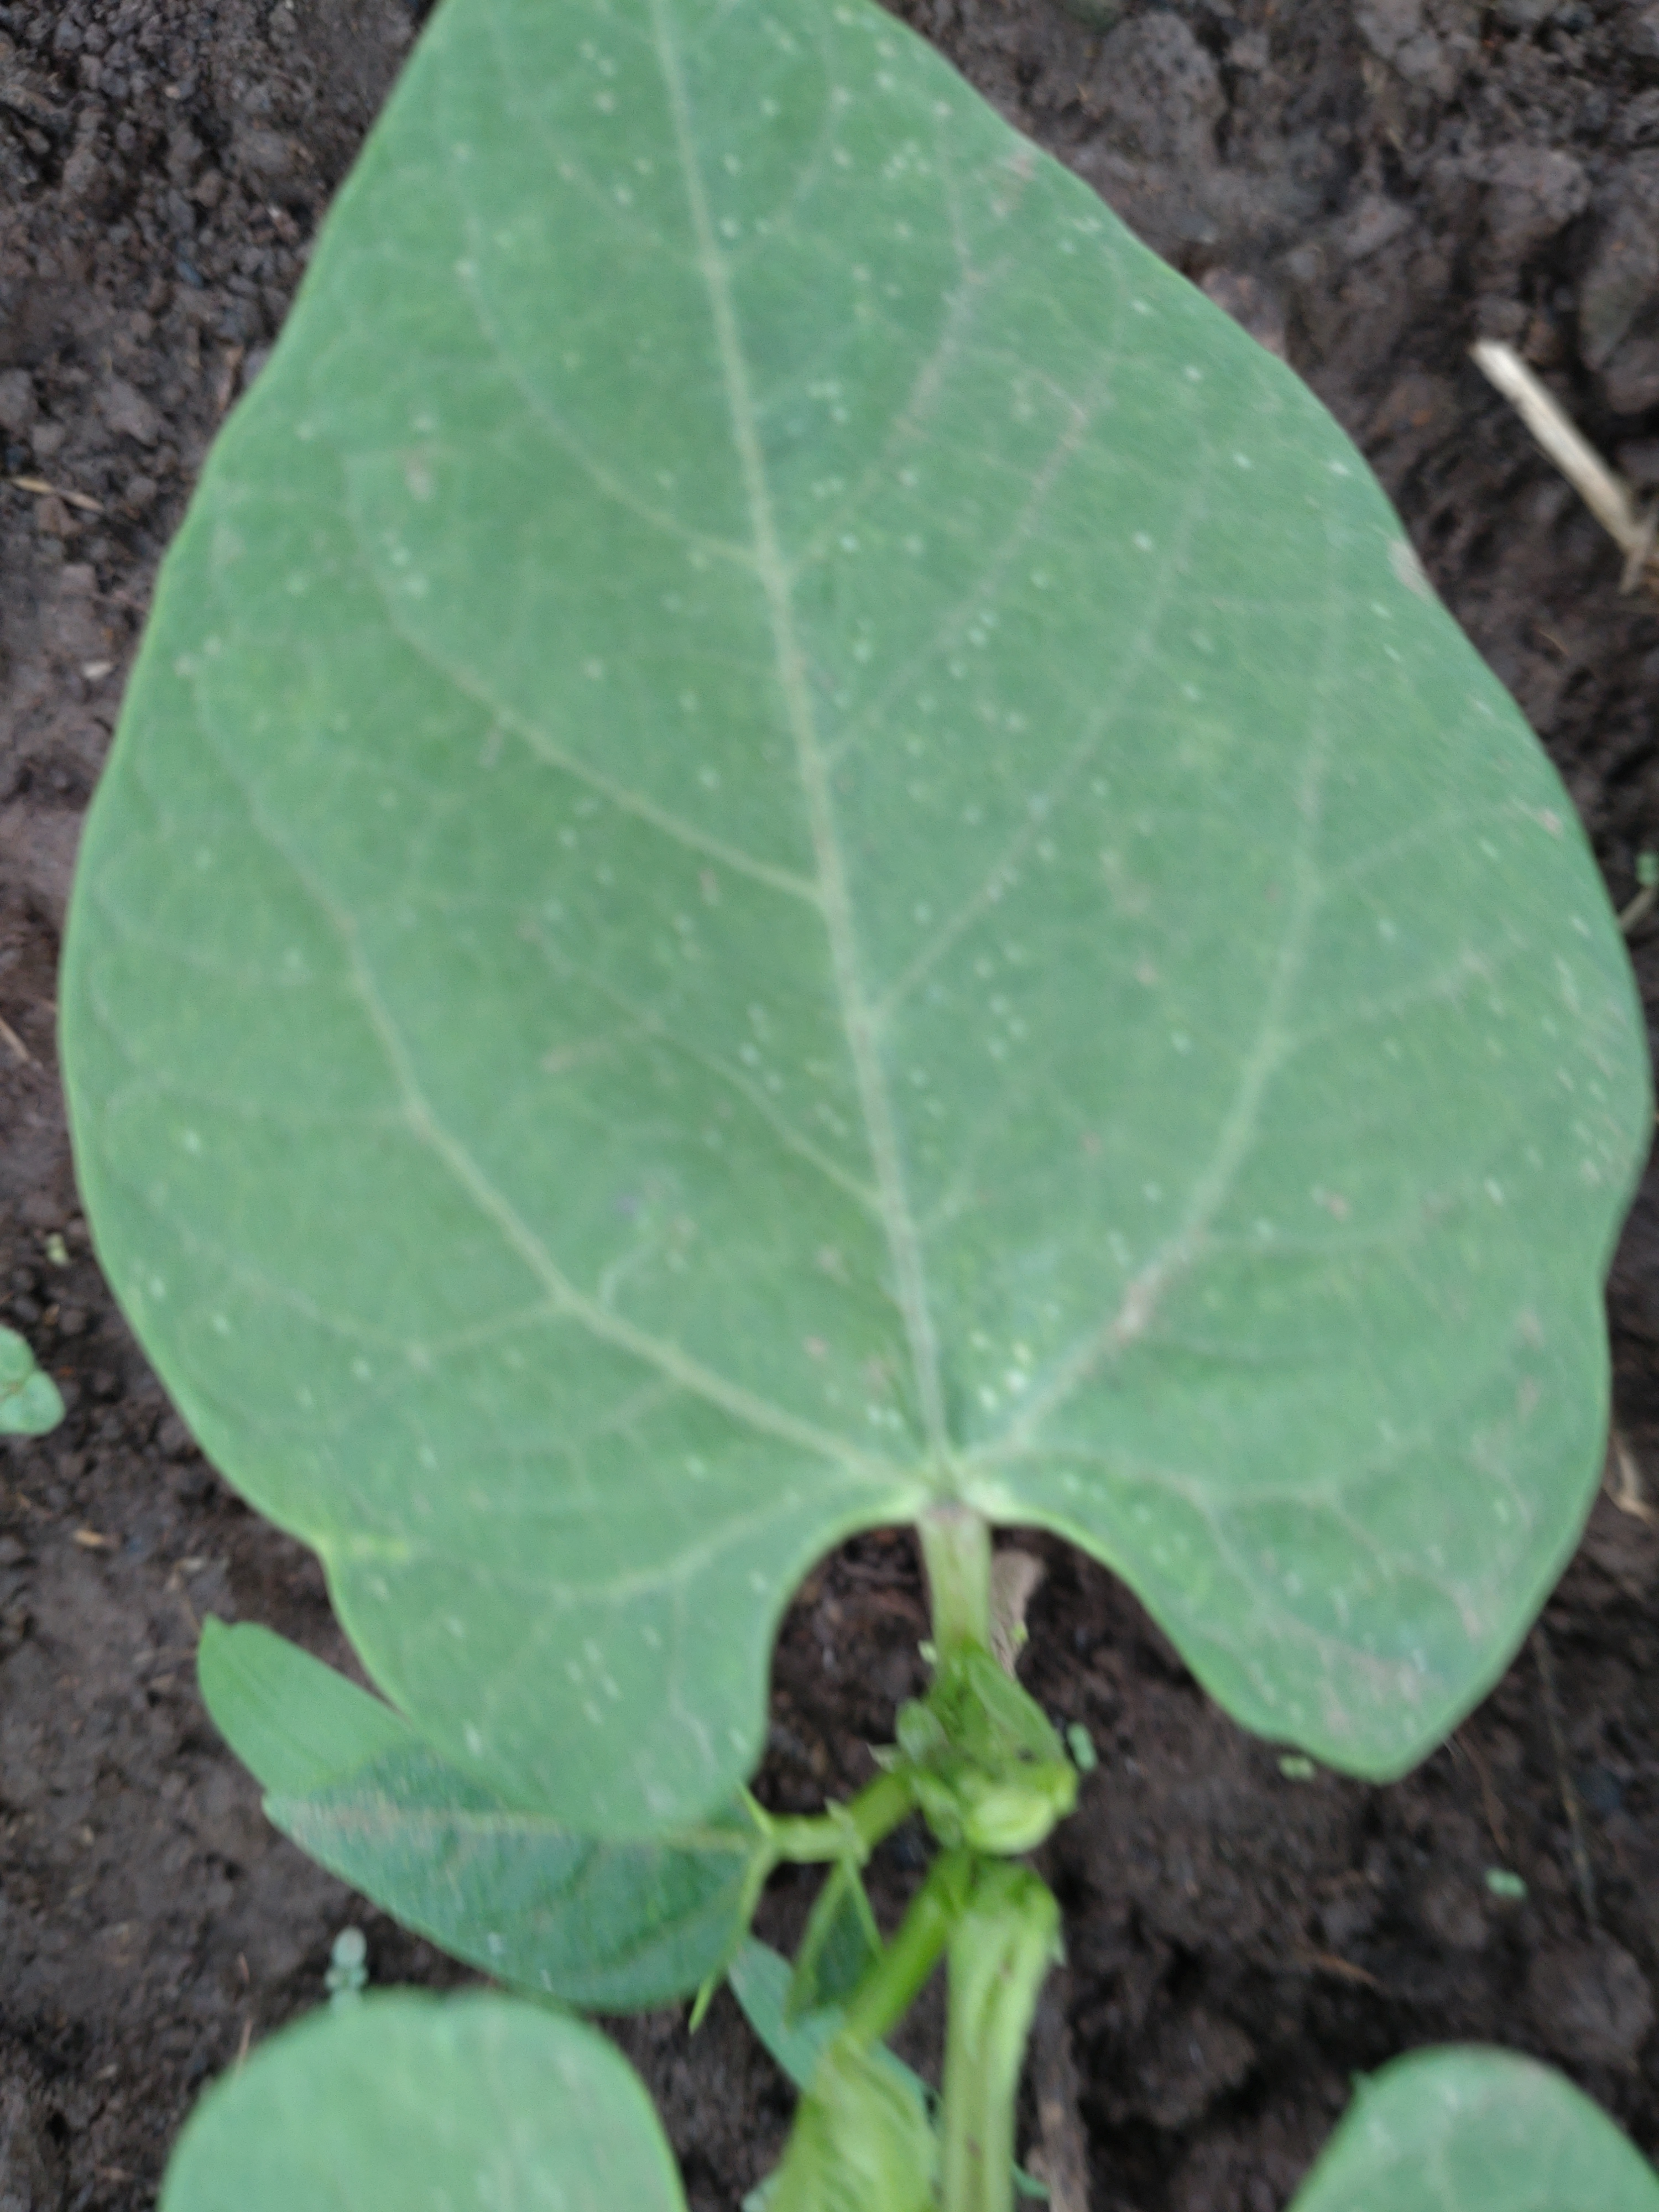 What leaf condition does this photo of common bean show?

healthy
